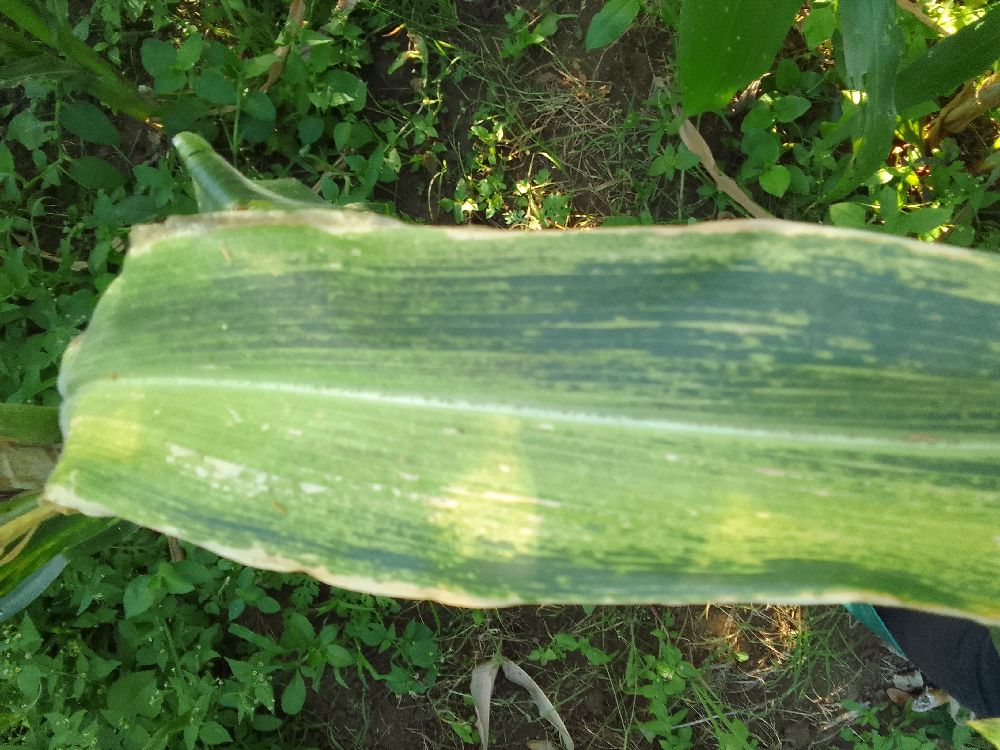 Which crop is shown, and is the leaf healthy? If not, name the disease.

maize, maize lethal necrosis
